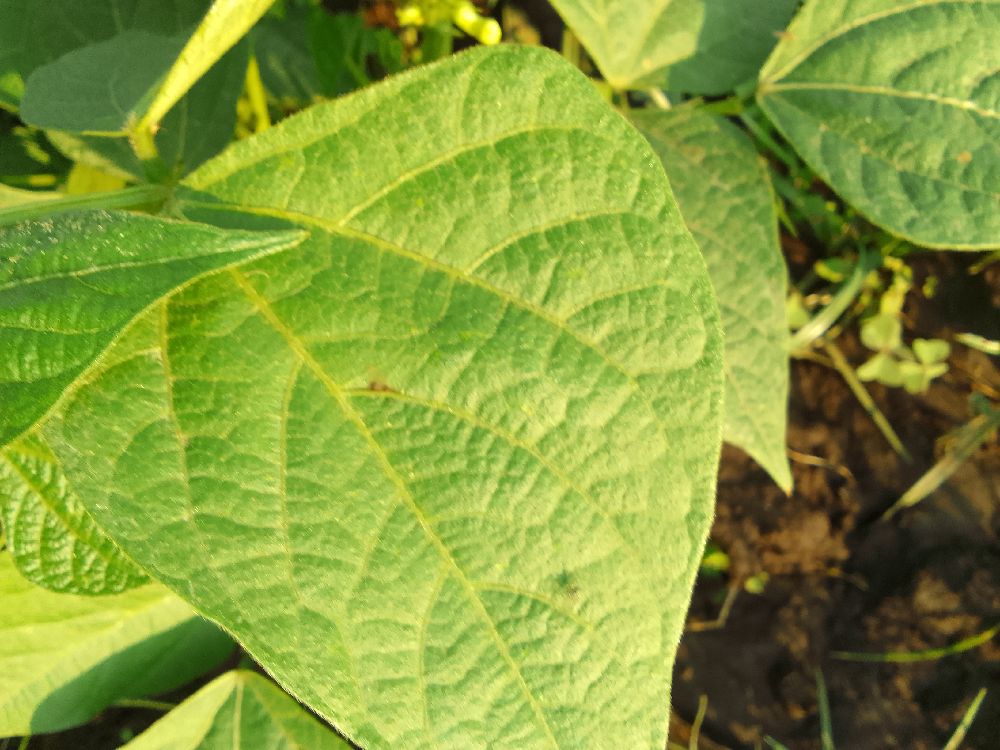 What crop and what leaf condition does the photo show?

common bean, healthy
